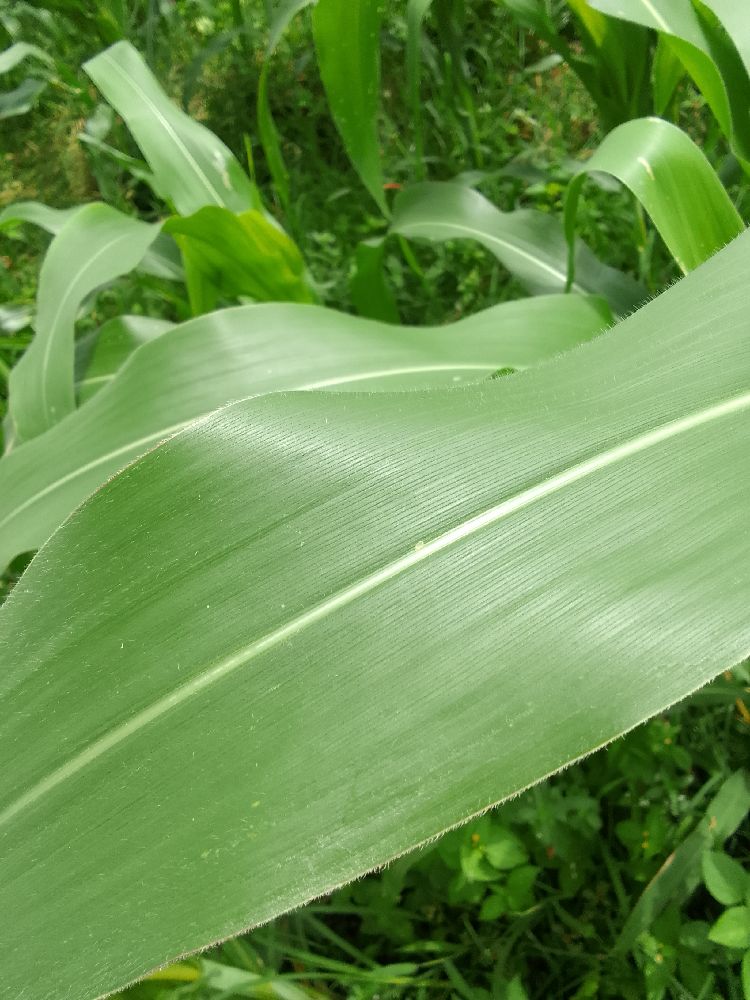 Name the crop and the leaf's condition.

maize, healthy
